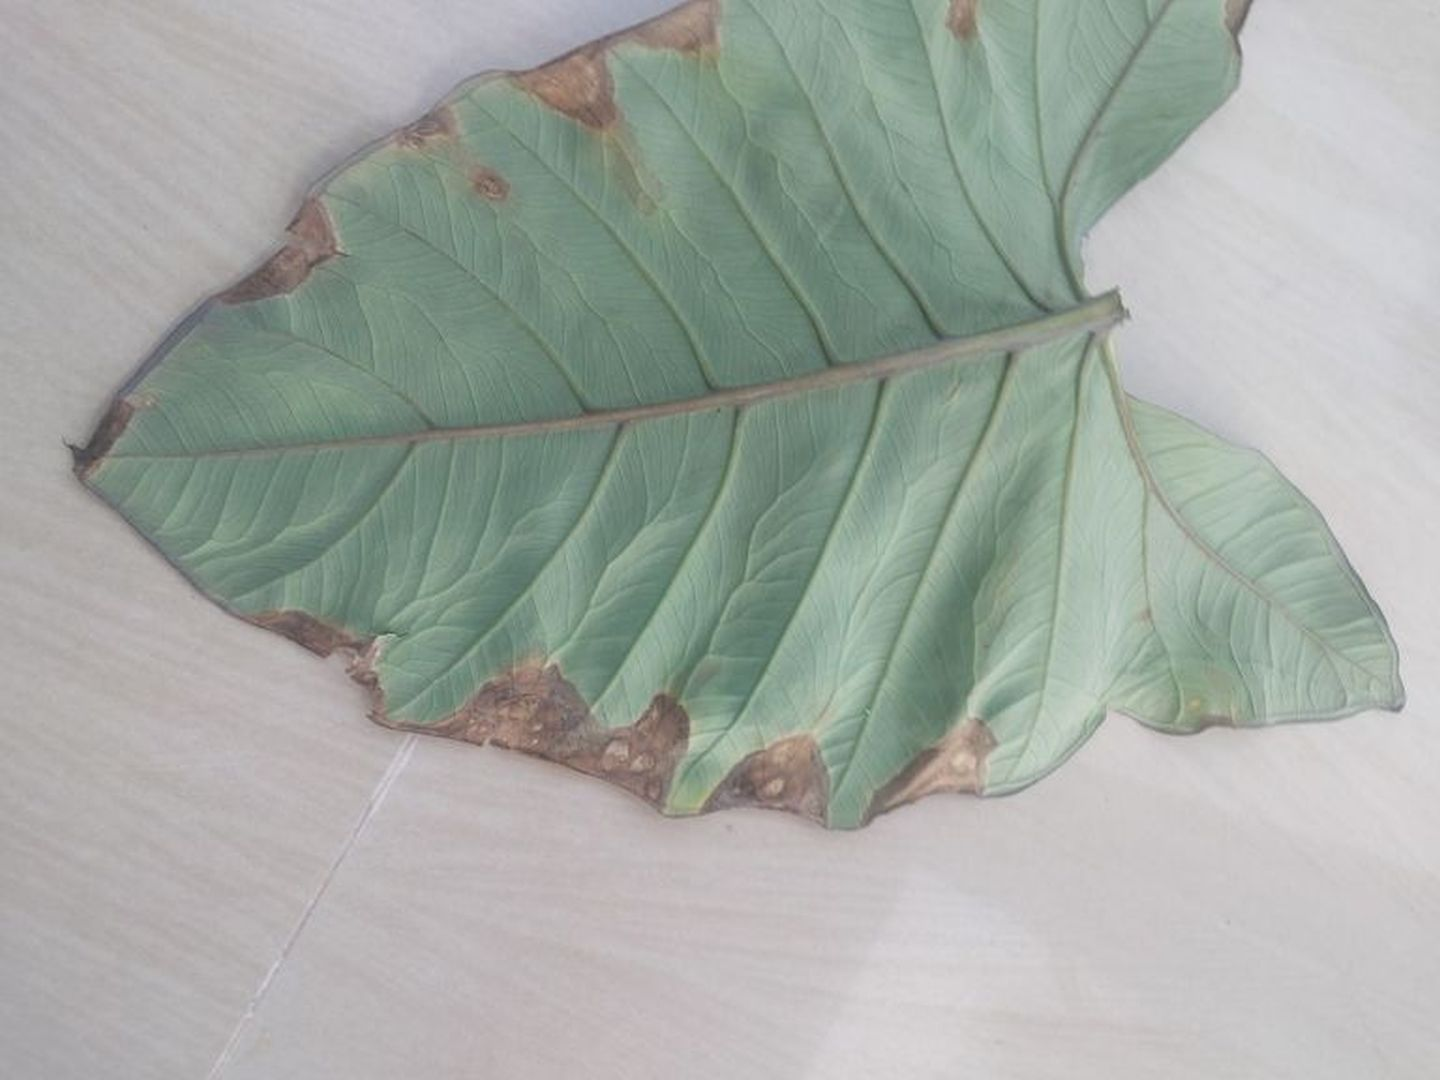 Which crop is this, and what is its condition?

taro, leaf blight
